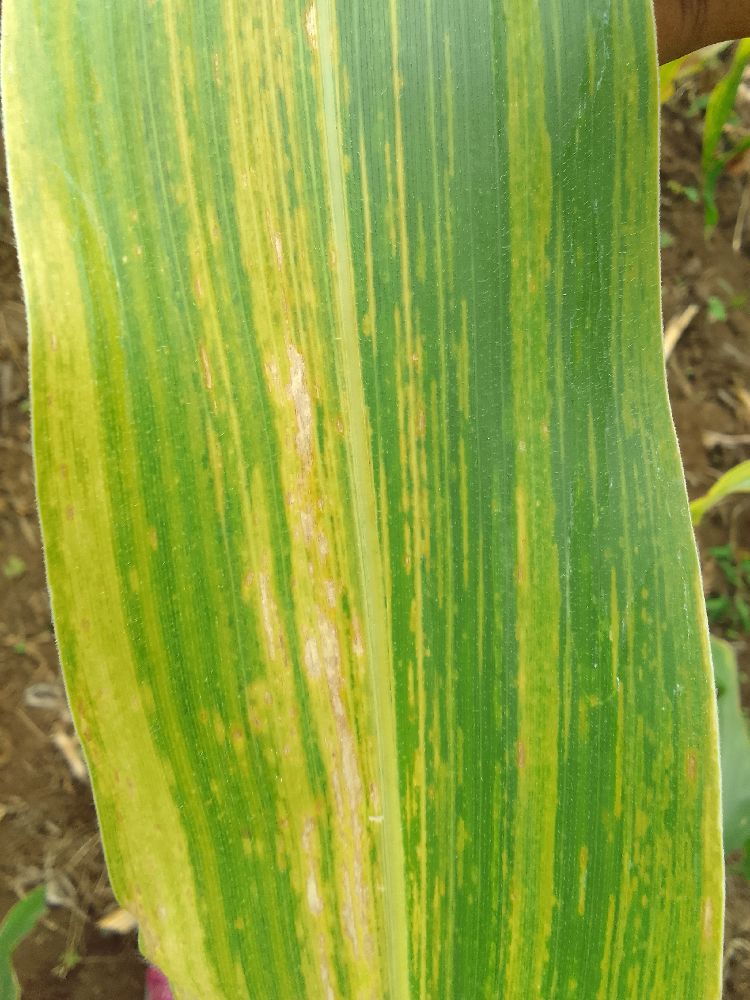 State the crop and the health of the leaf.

maize, maize lethal necrosis
